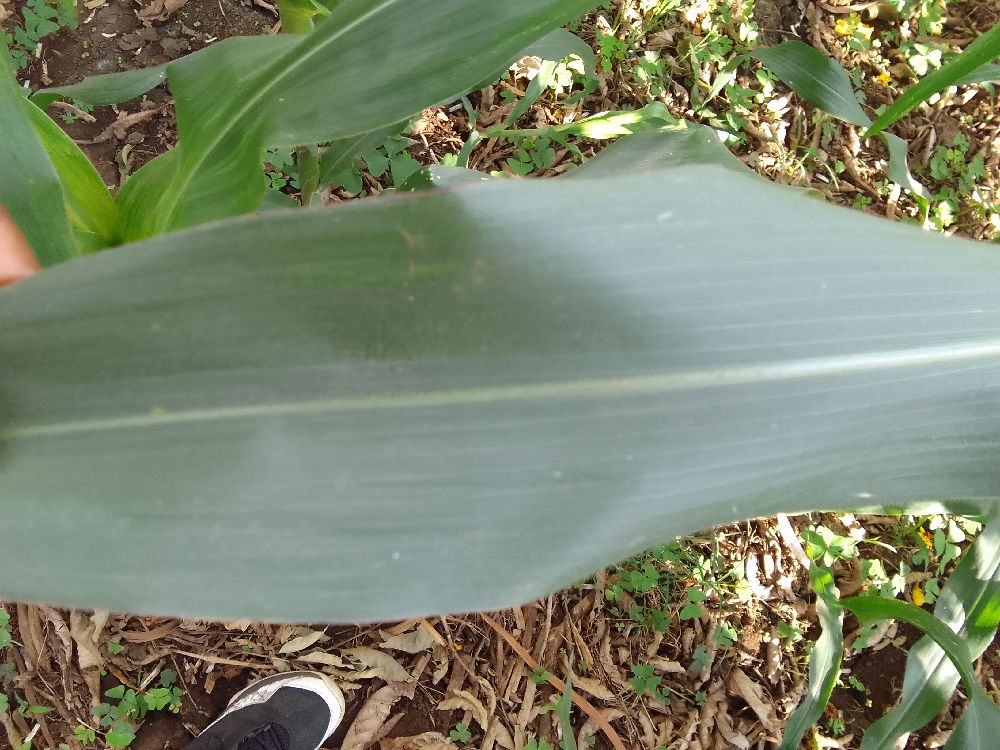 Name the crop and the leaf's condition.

maize, healthy
